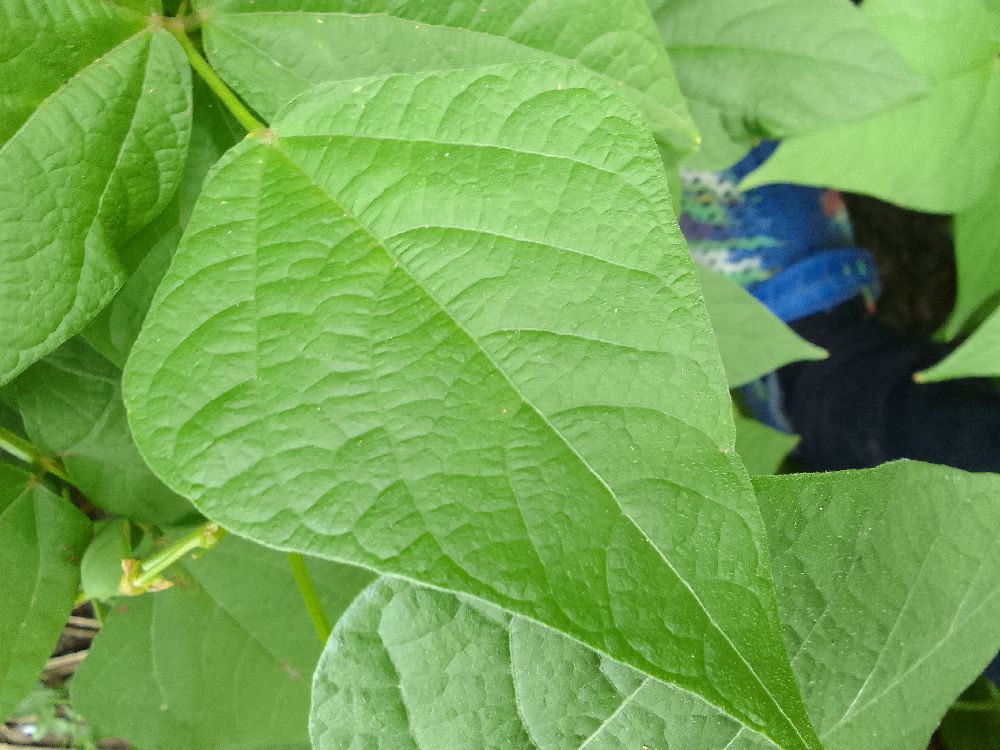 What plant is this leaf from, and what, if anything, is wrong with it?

common bean, healthy
